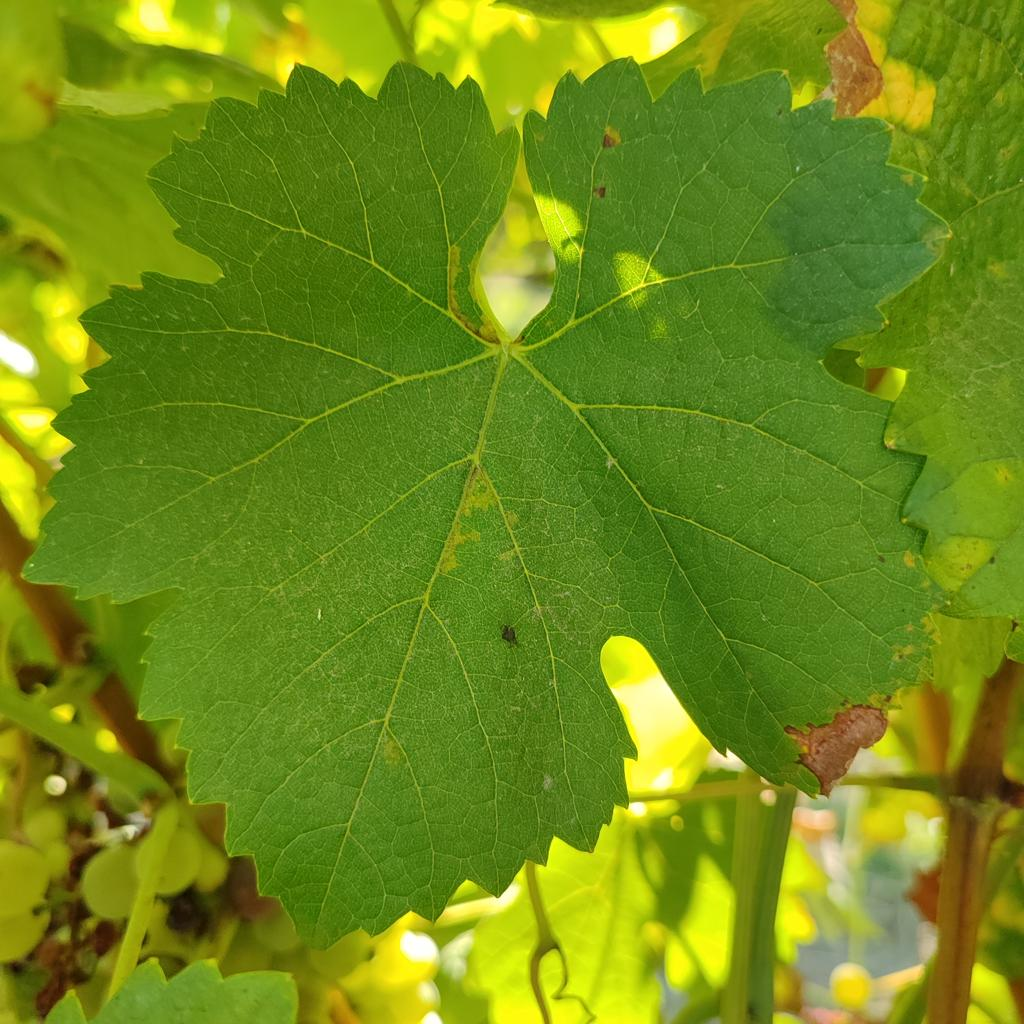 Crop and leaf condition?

grapevine, downy mildew
